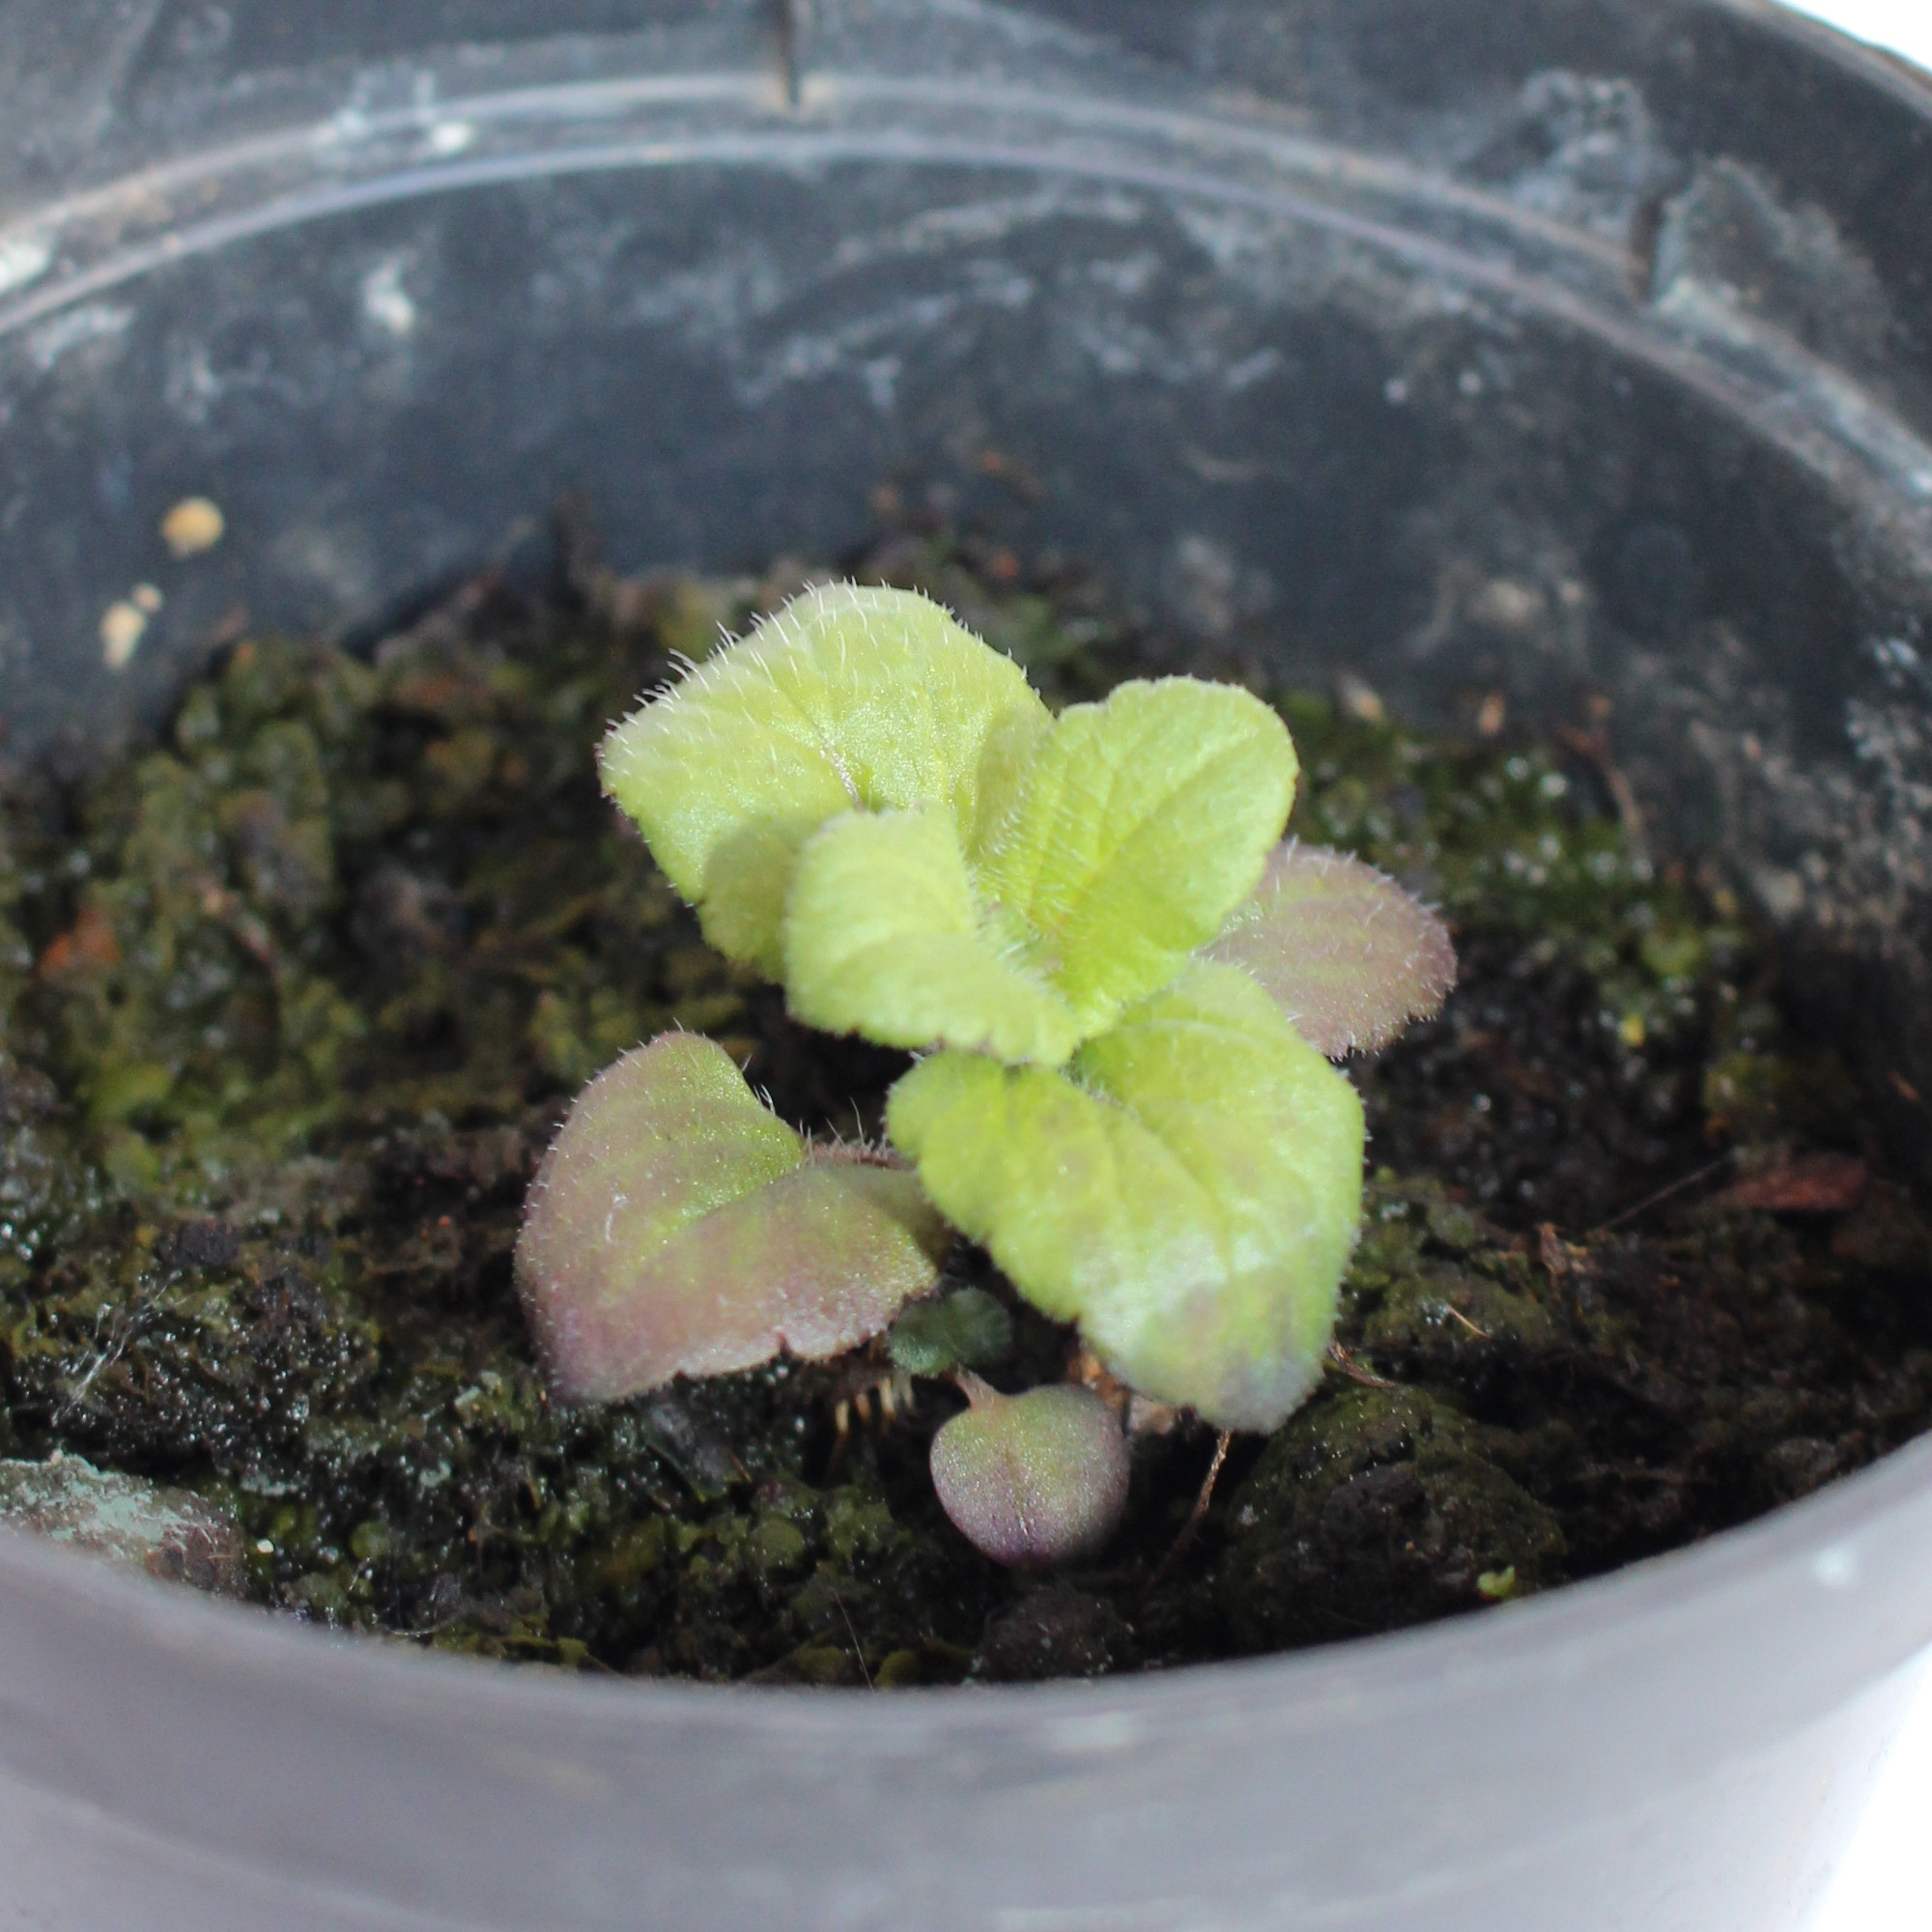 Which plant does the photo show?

Veronica persica
